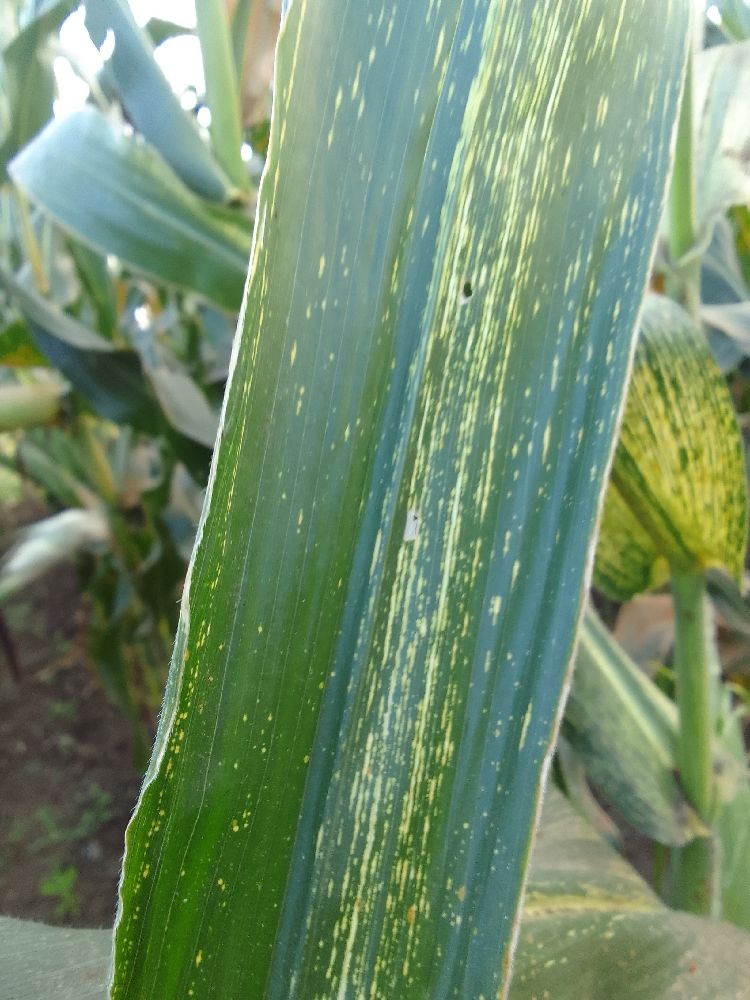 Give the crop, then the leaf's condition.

maize, maize streak virus
